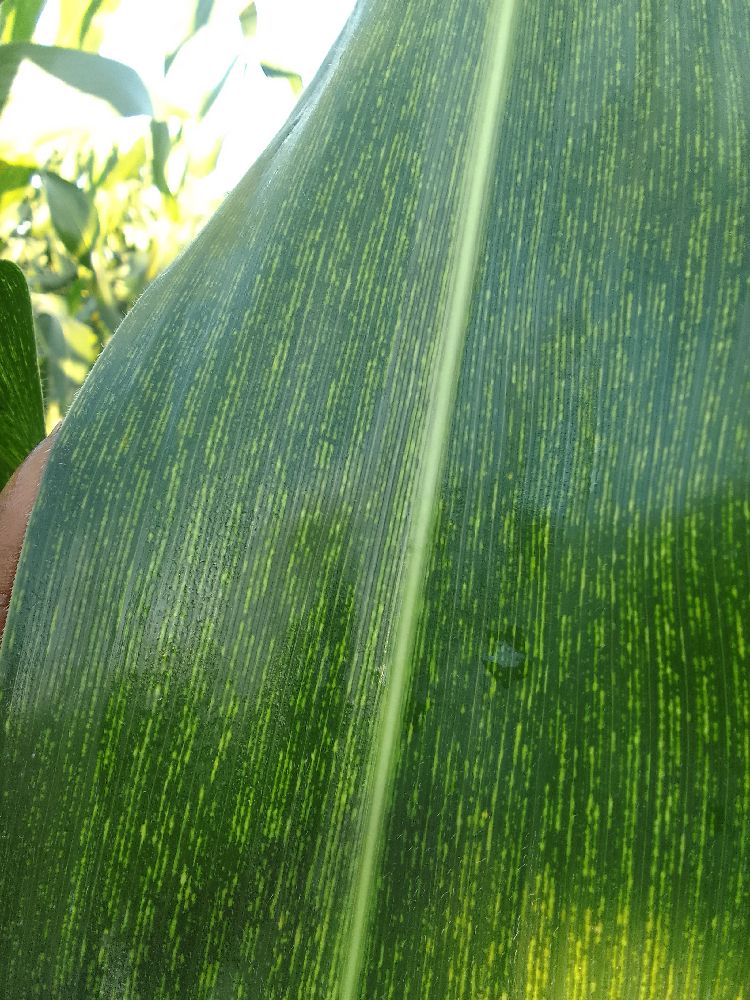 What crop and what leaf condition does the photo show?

maize, maize streak virus
